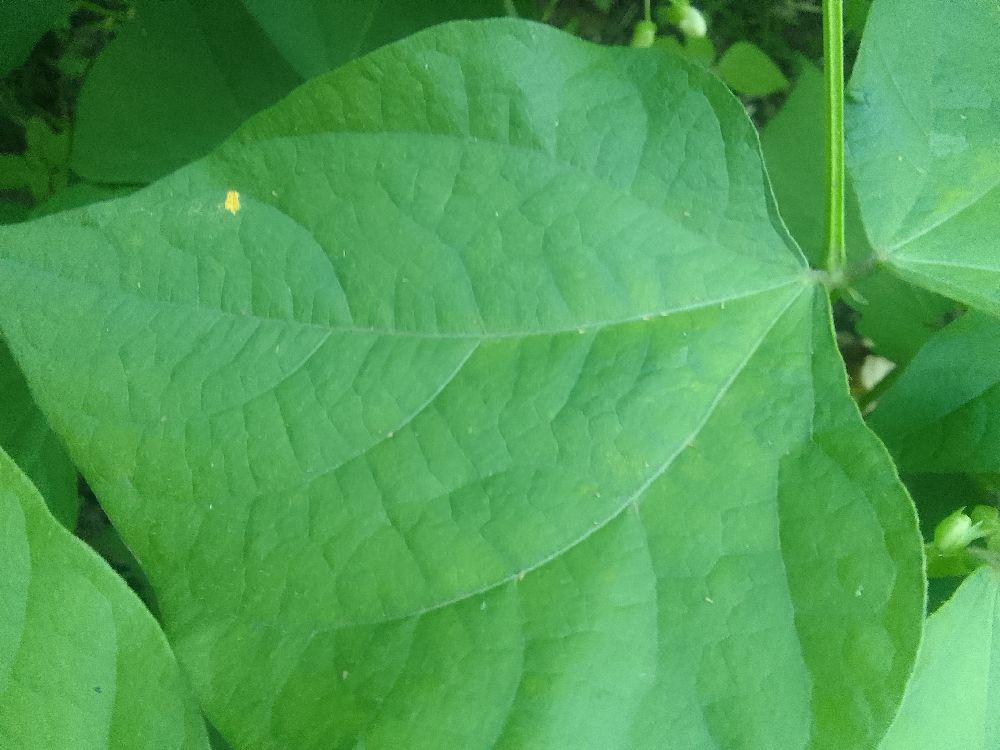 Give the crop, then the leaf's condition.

common bean, healthy
